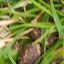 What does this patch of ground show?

grass
